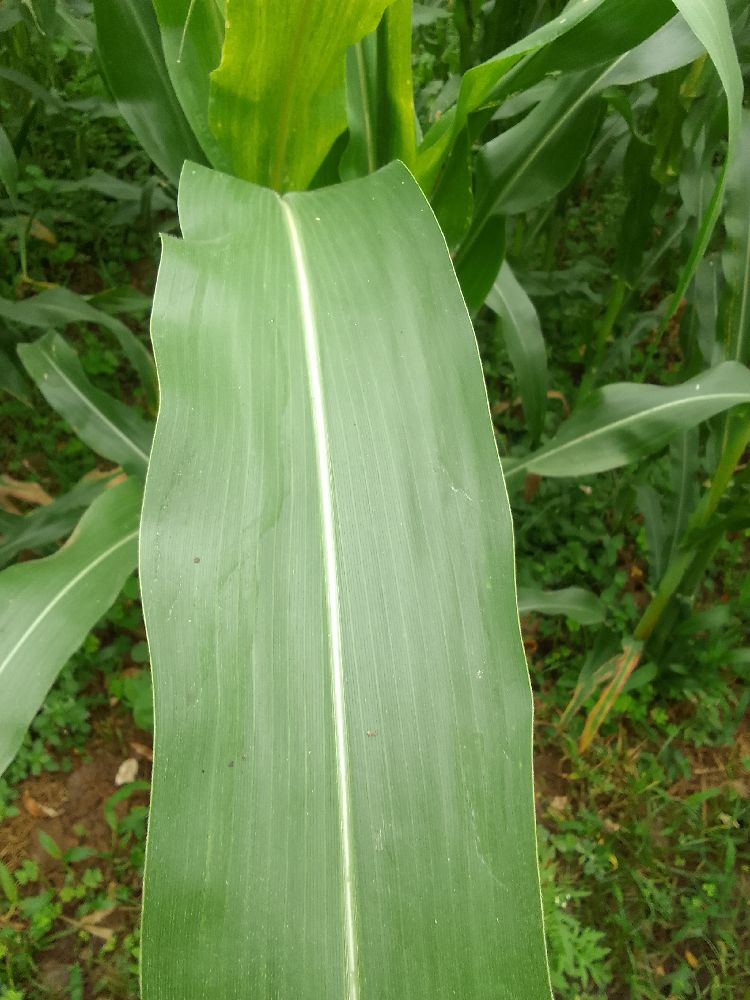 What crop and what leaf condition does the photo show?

maize, healthy
